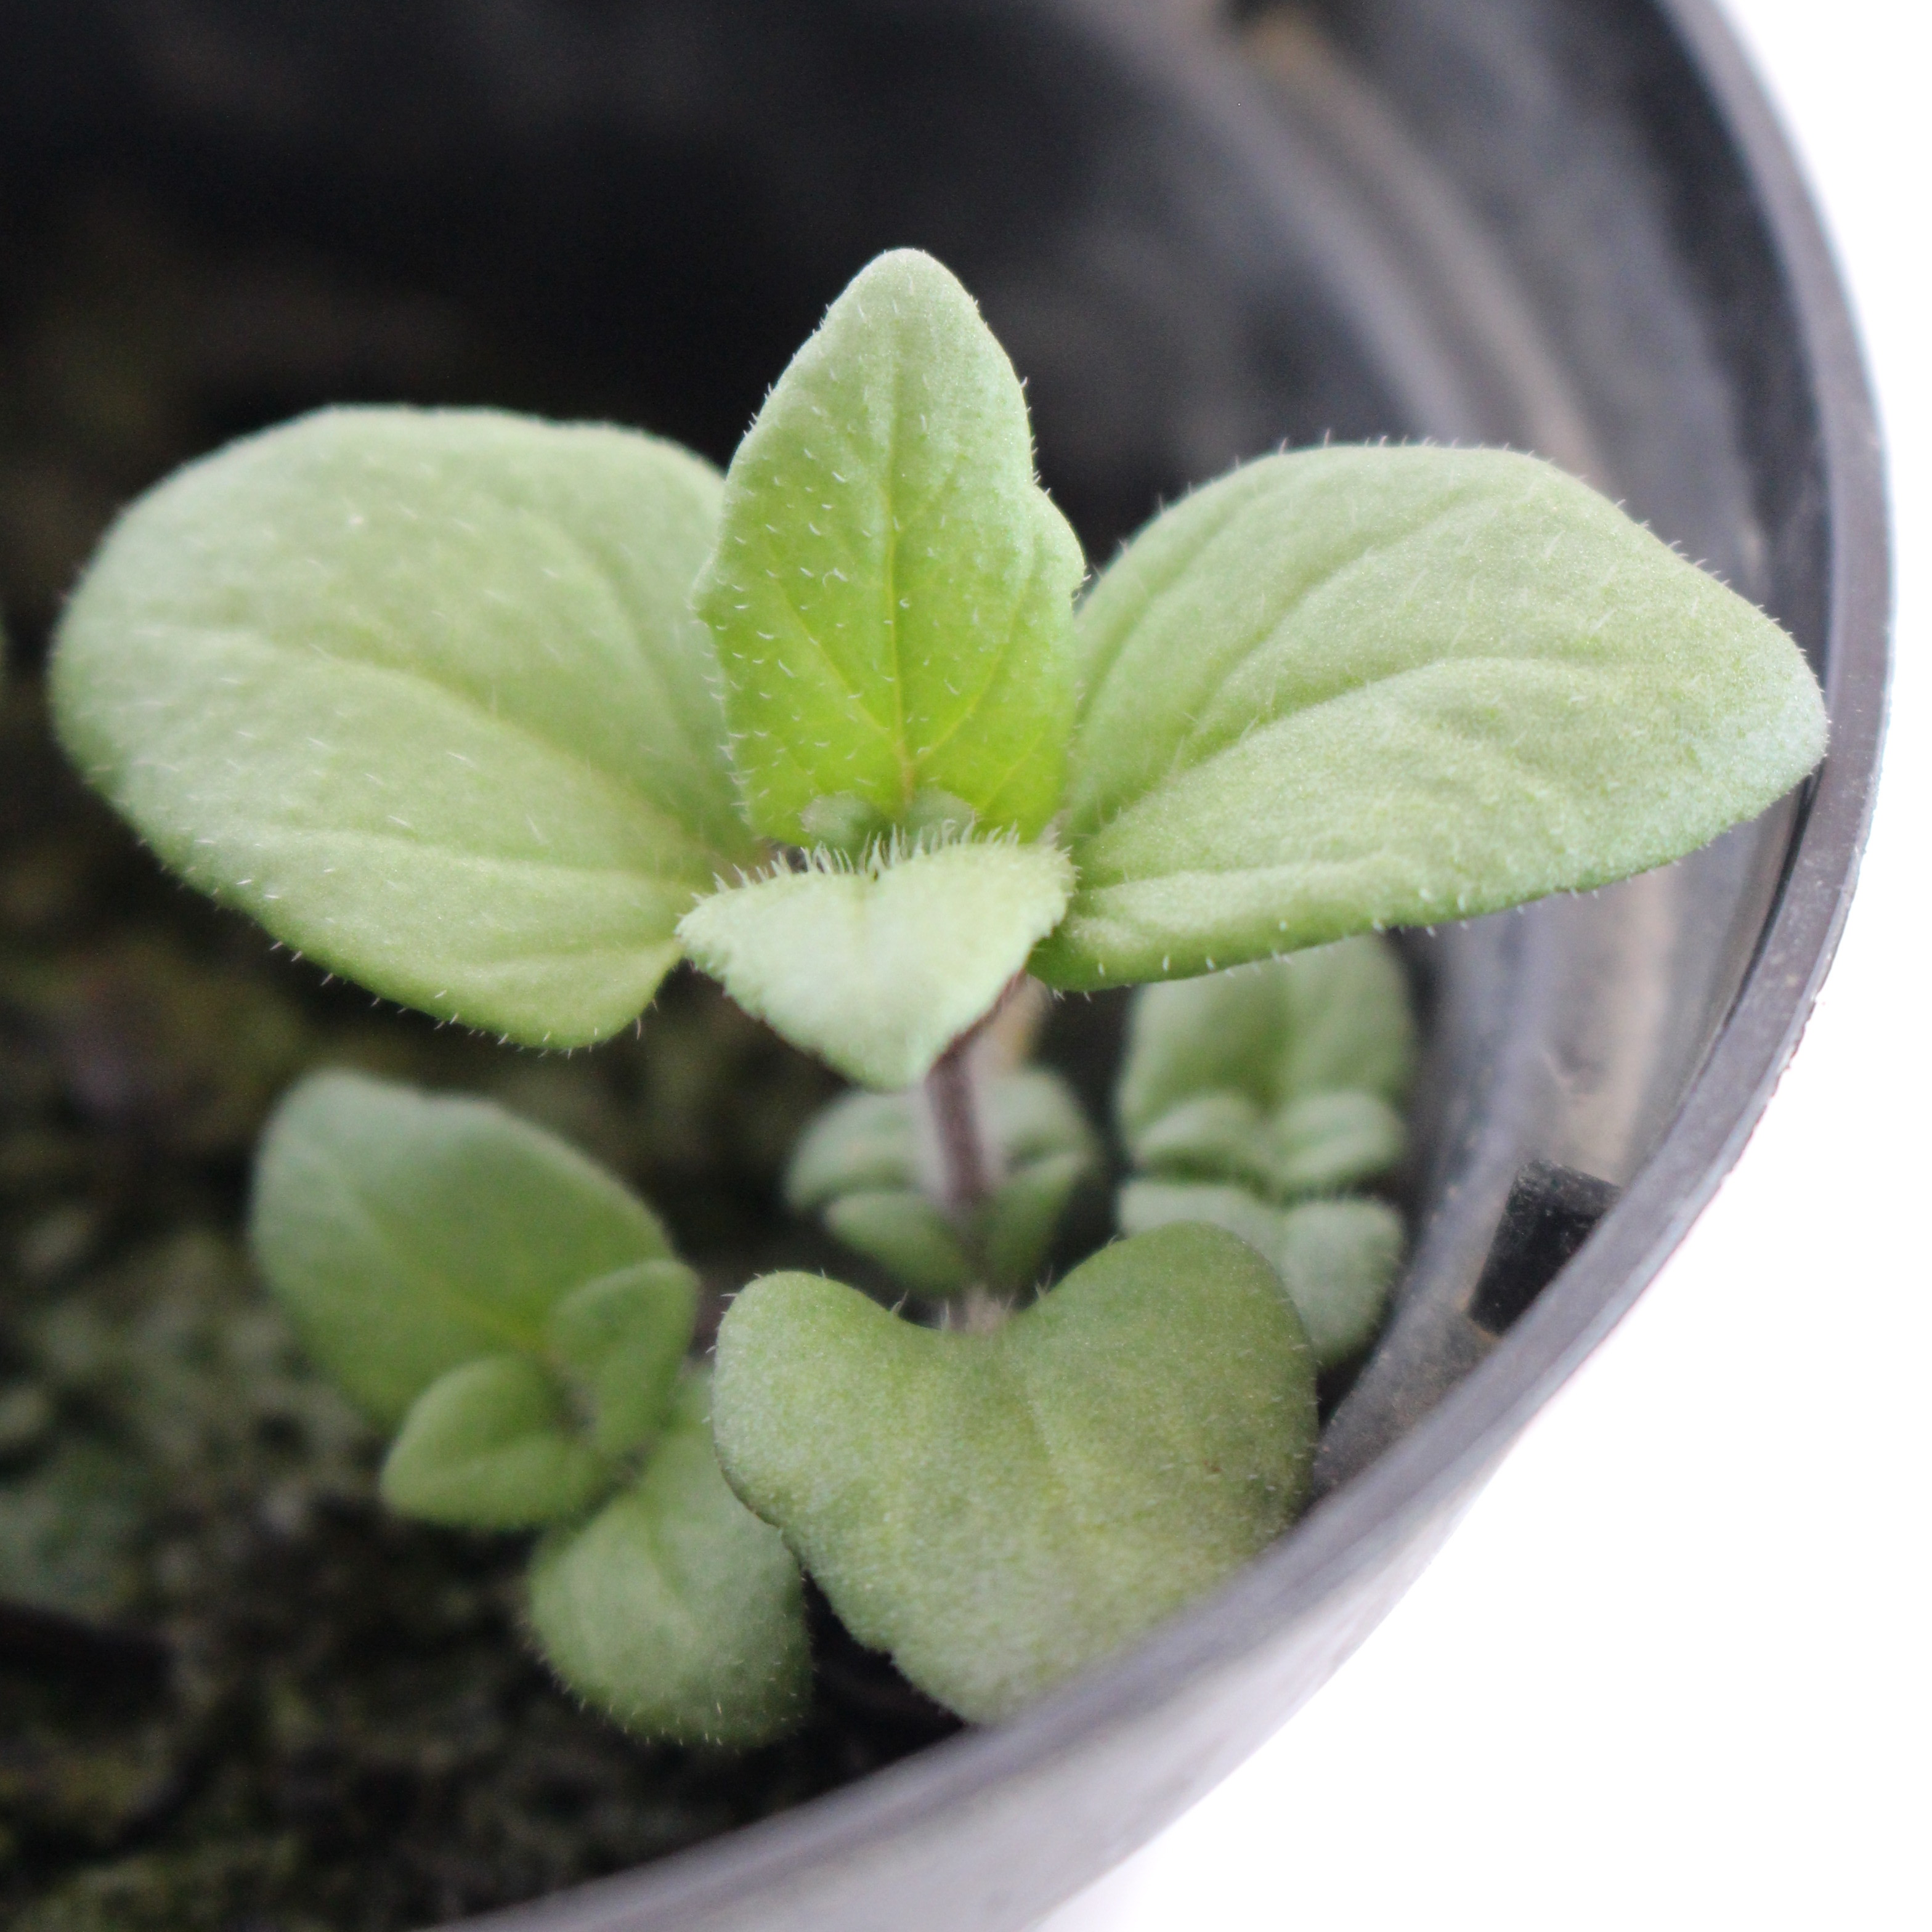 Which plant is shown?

Veronica persica
